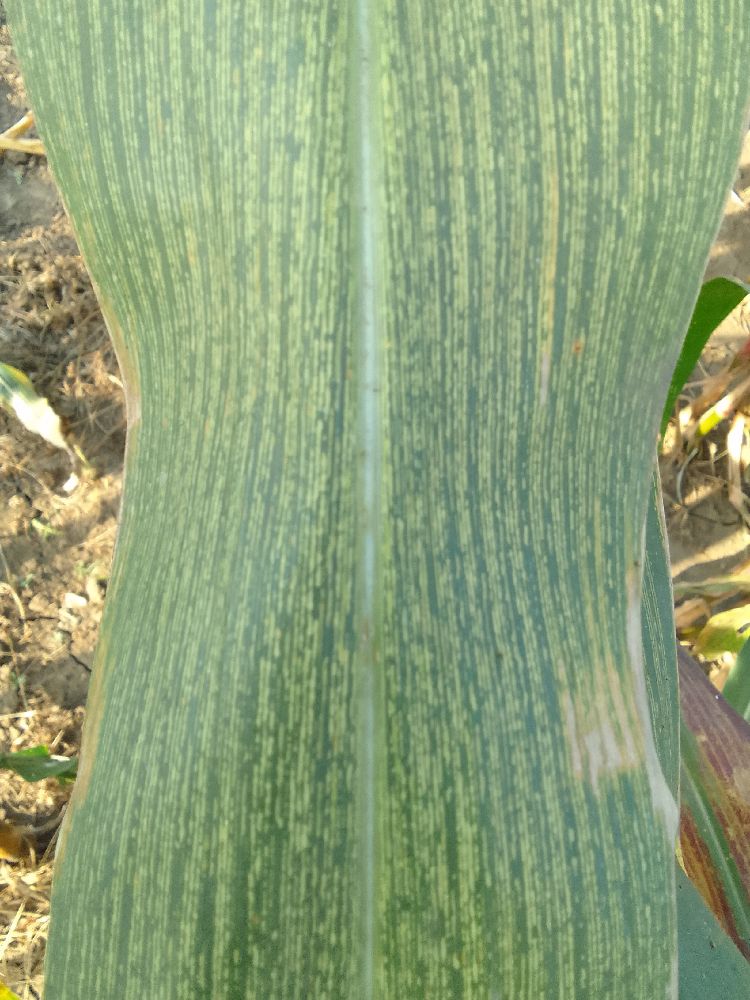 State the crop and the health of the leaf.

maize, maize streak virus
